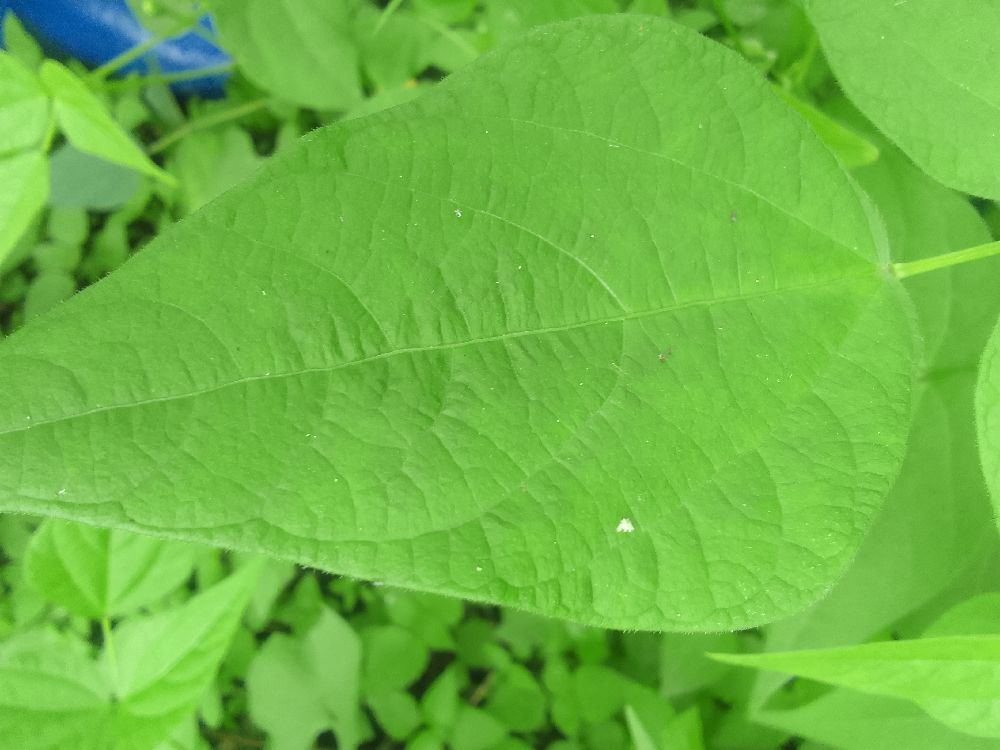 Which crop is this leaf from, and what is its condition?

common bean, healthy
